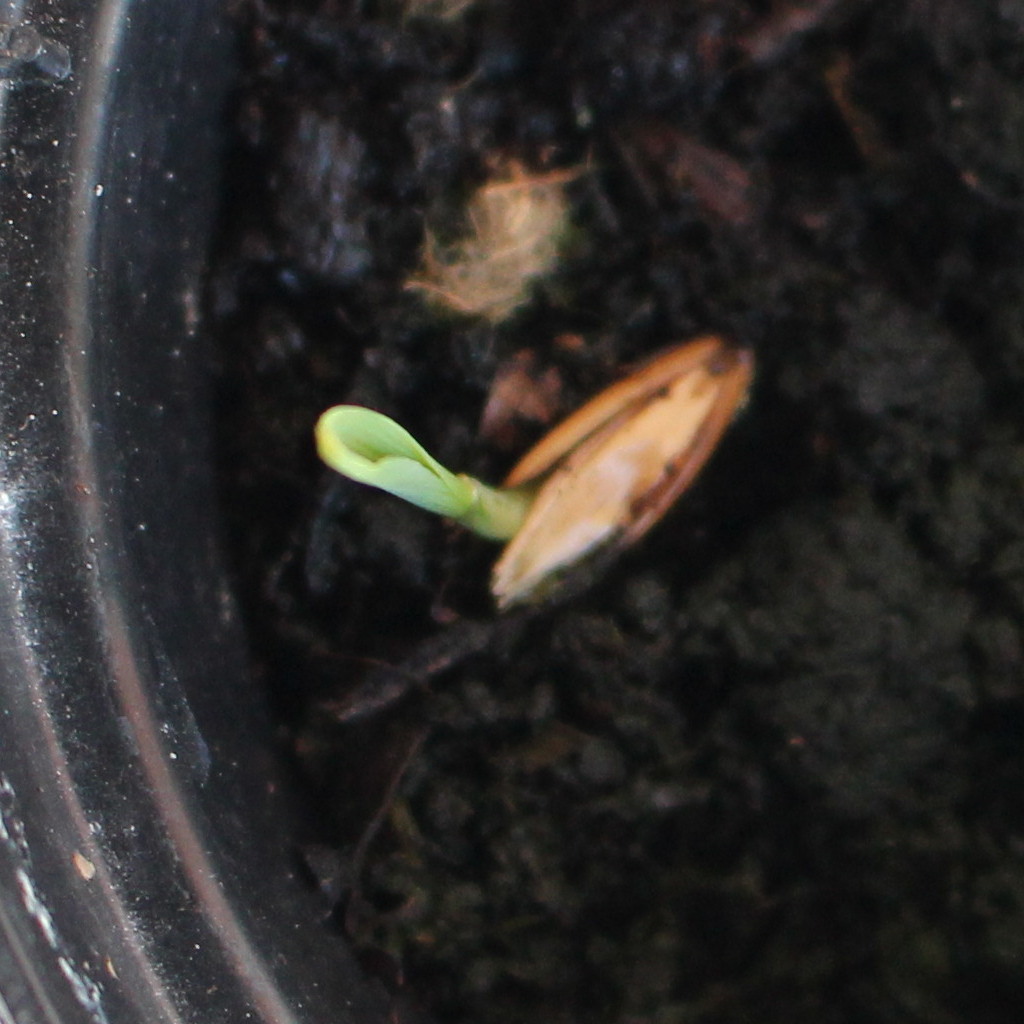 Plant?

Avena sterilis
